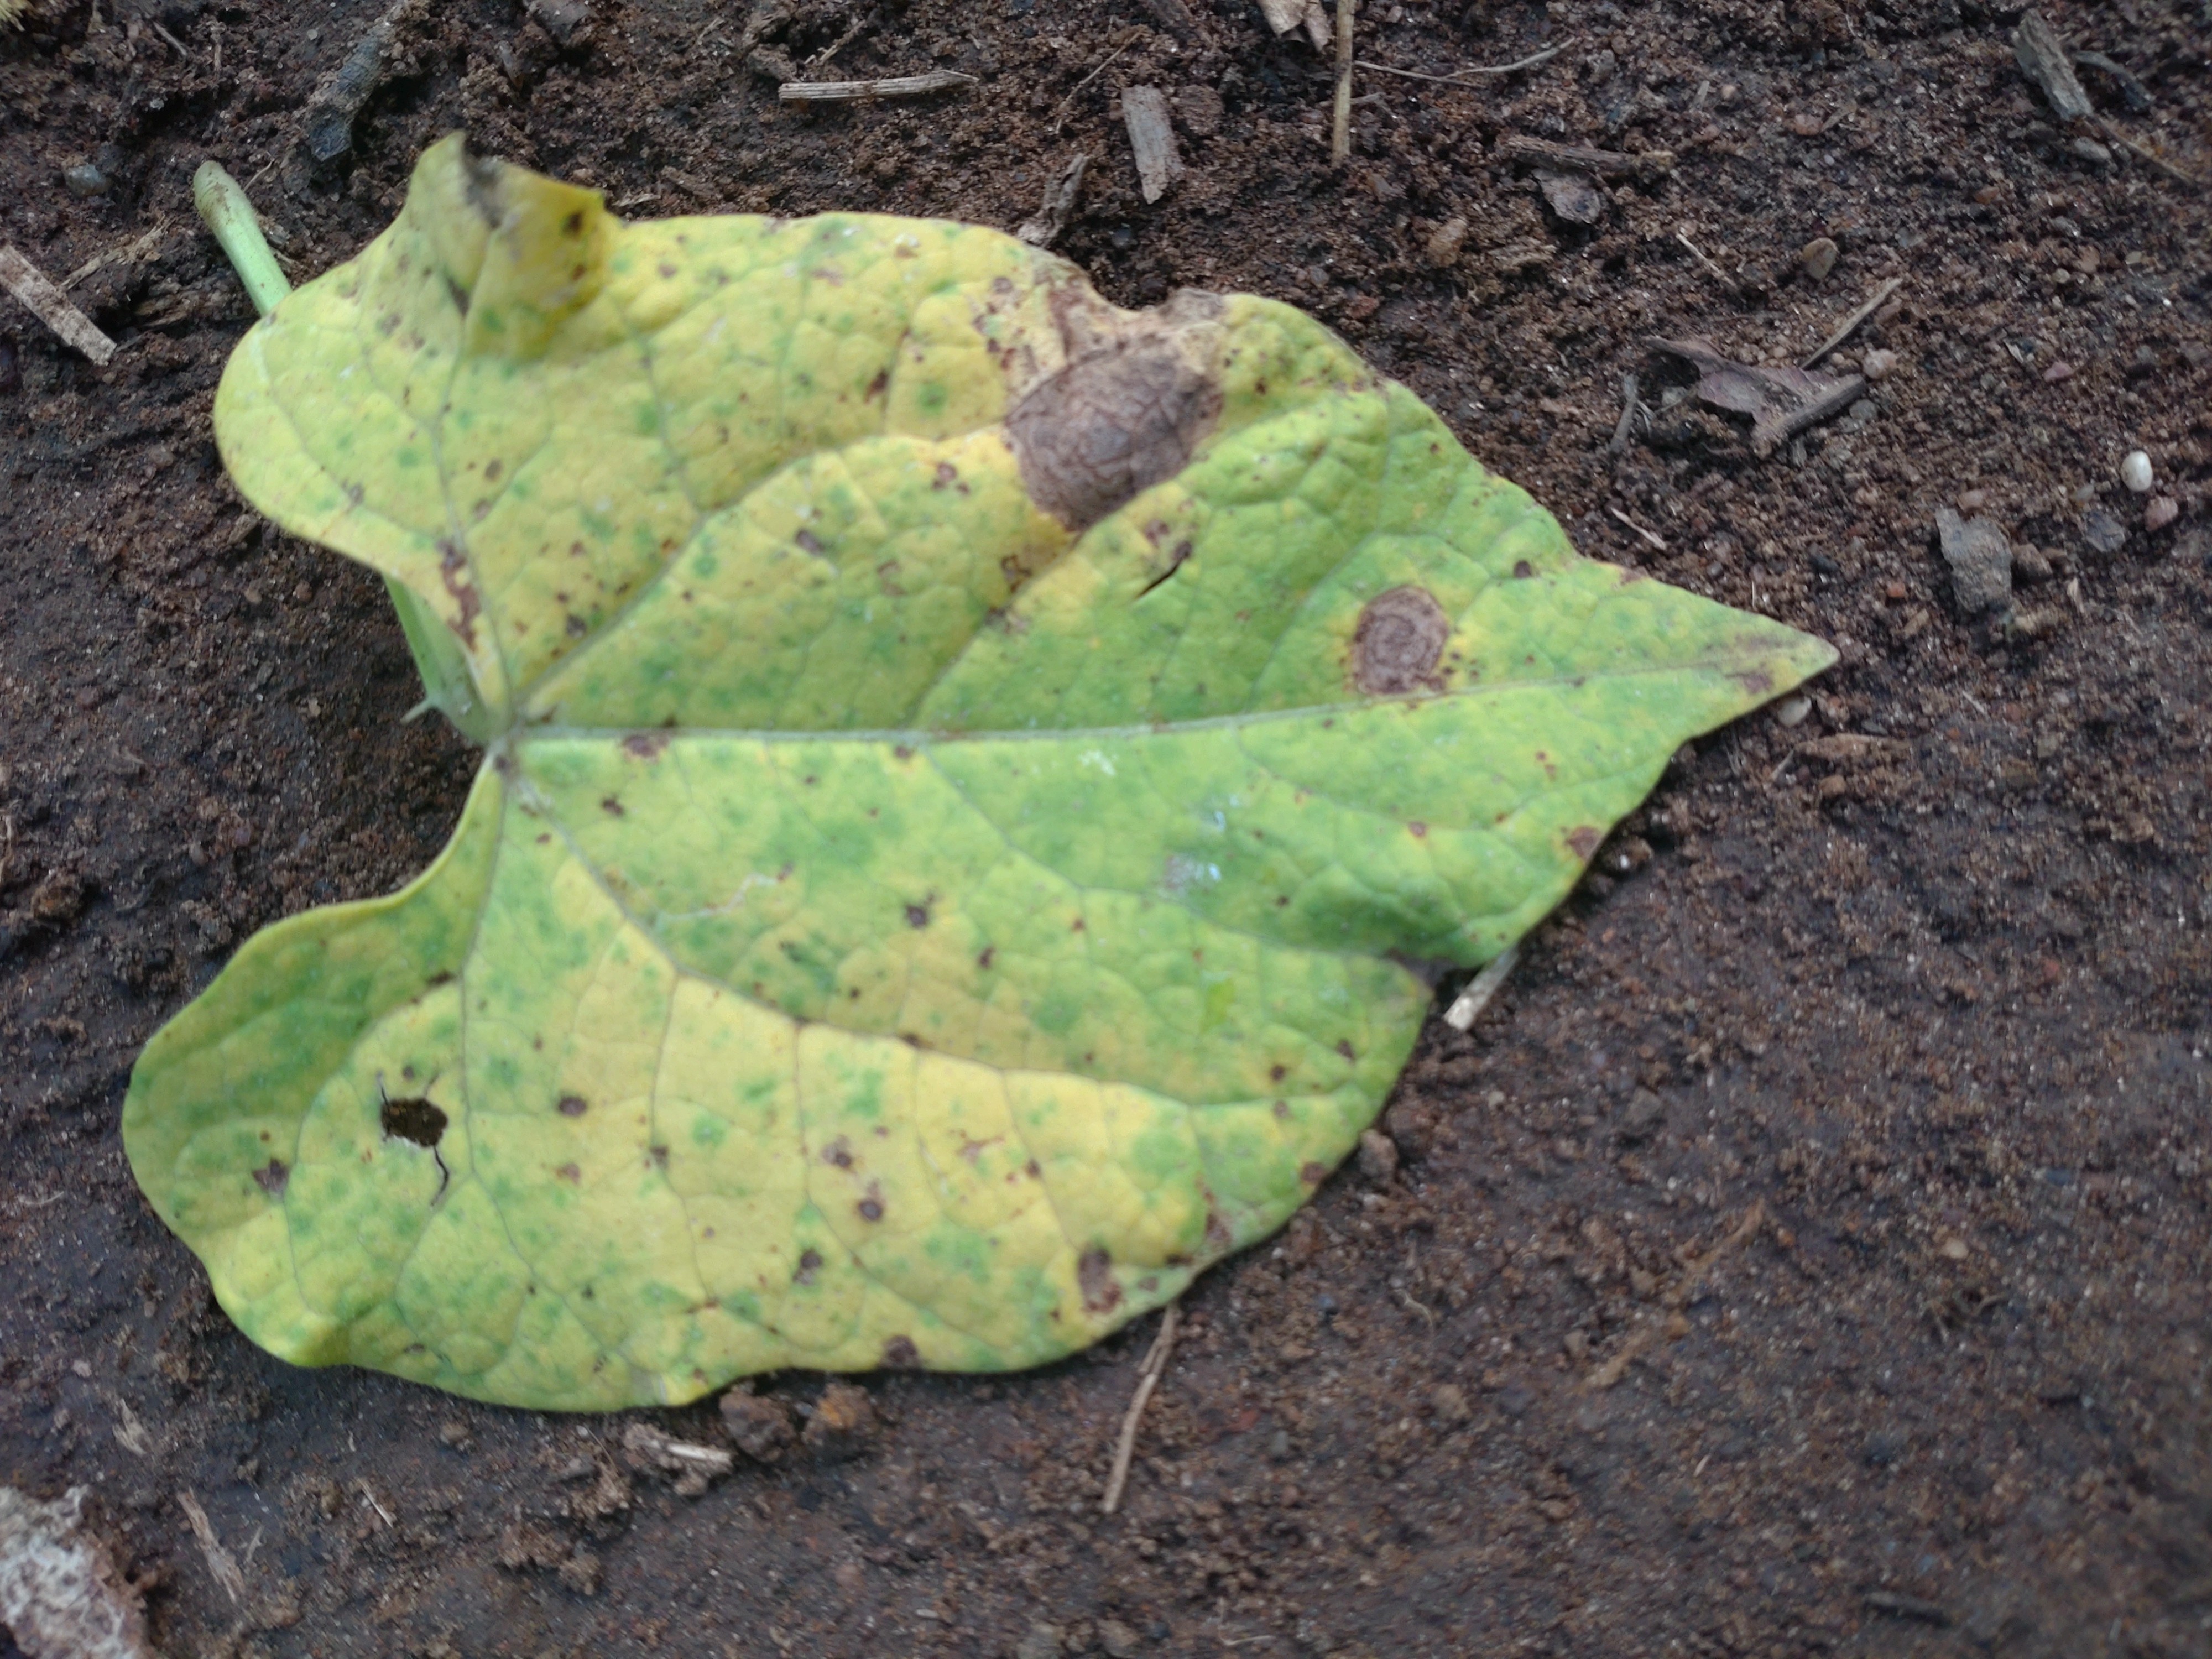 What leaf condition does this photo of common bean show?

anthracnose
